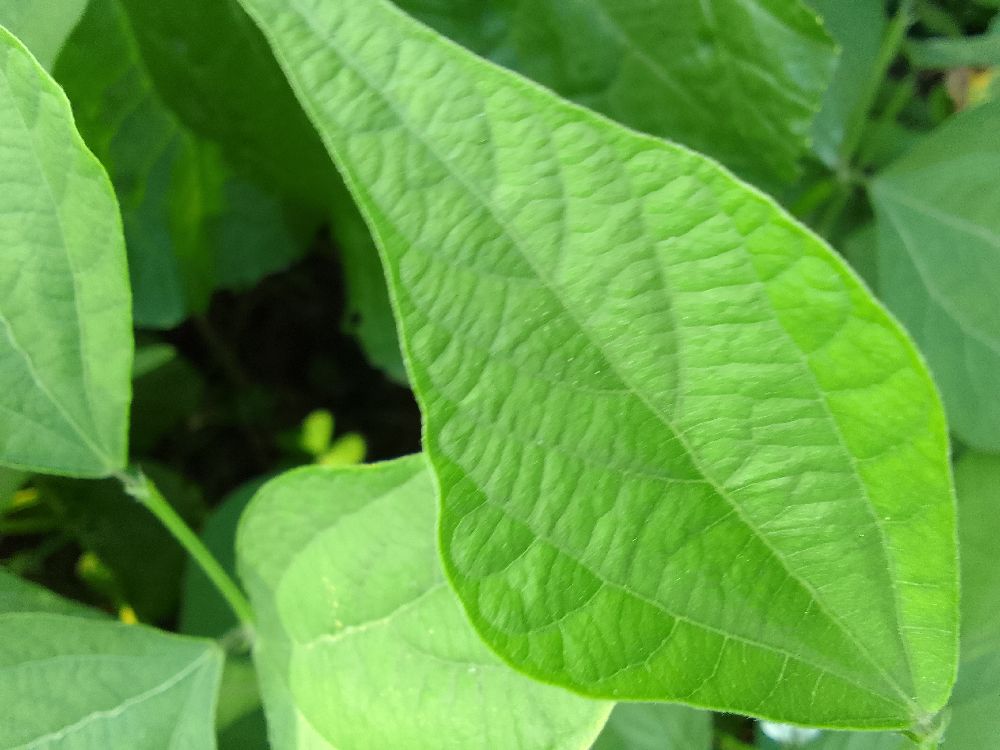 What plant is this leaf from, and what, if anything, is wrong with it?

common bean, healthy
